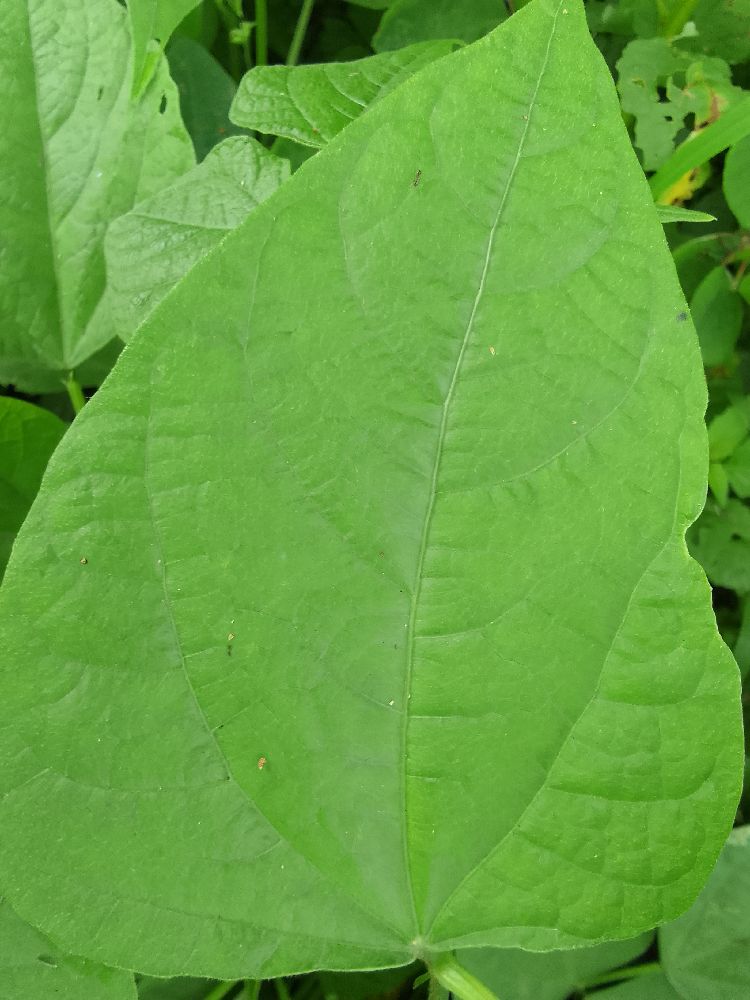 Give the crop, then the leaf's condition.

common bean, healthy
